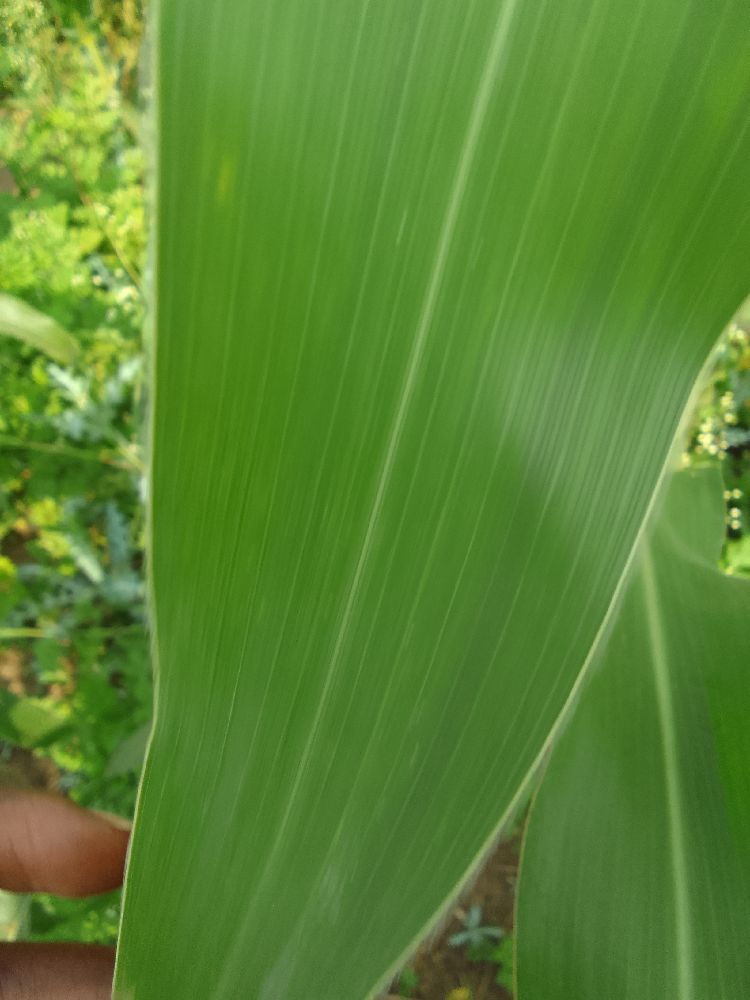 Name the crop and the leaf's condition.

maize, healthy
